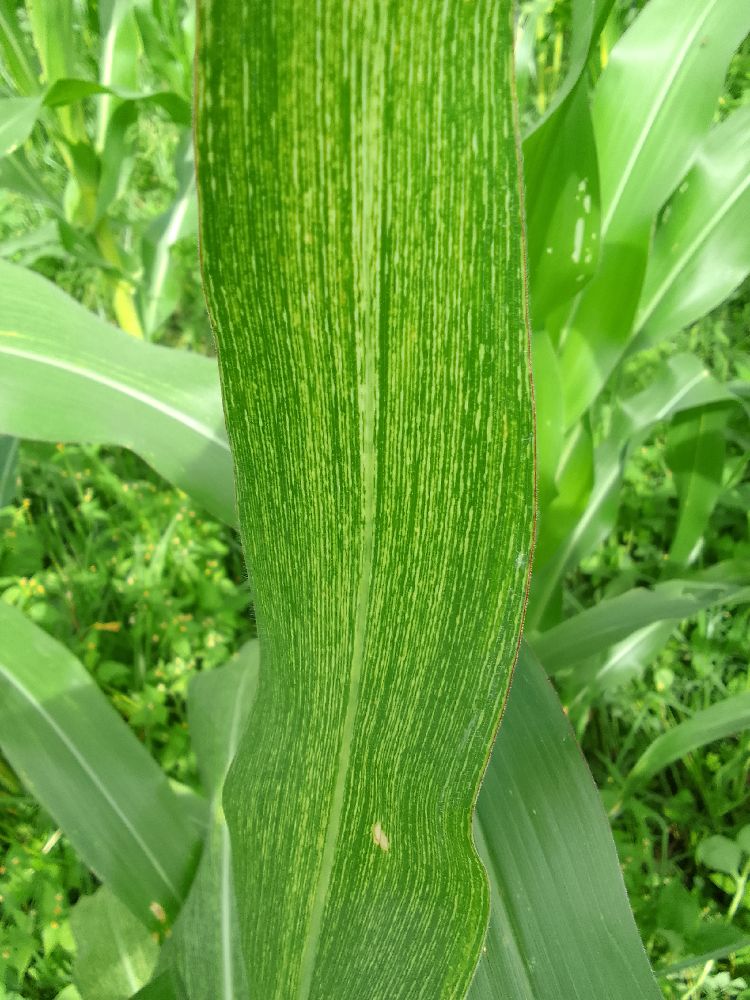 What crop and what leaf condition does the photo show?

maize, maize streak virus
